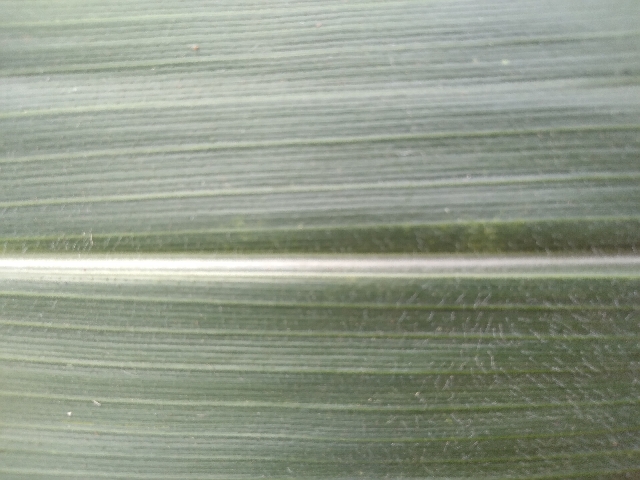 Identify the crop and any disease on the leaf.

maize, healthy
